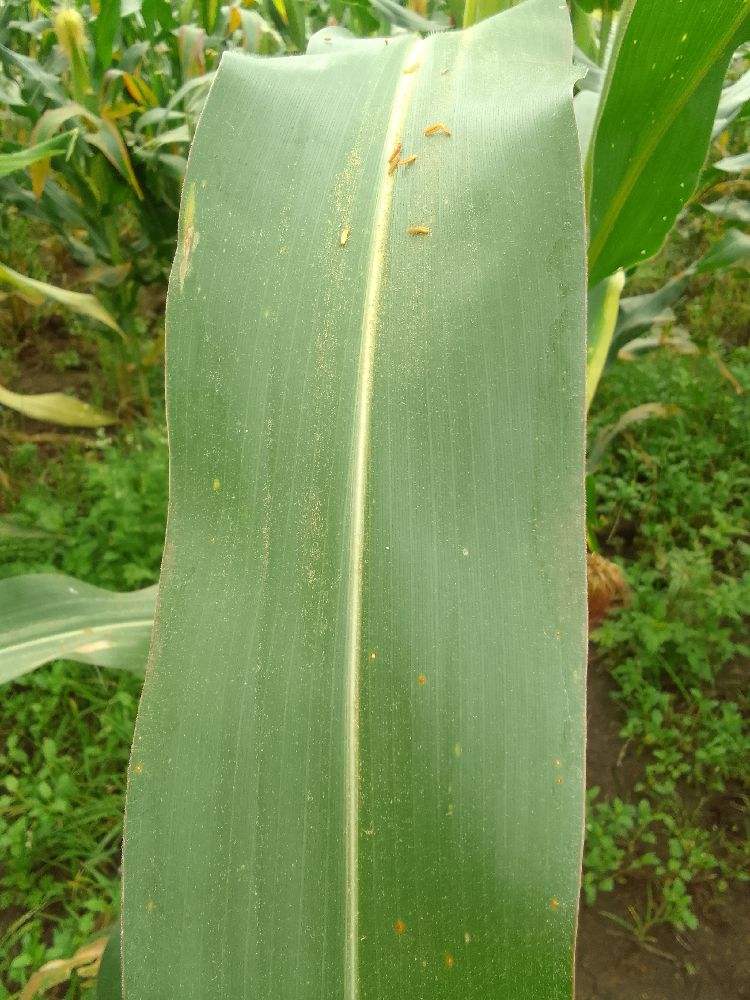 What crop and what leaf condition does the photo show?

maize, healthy
